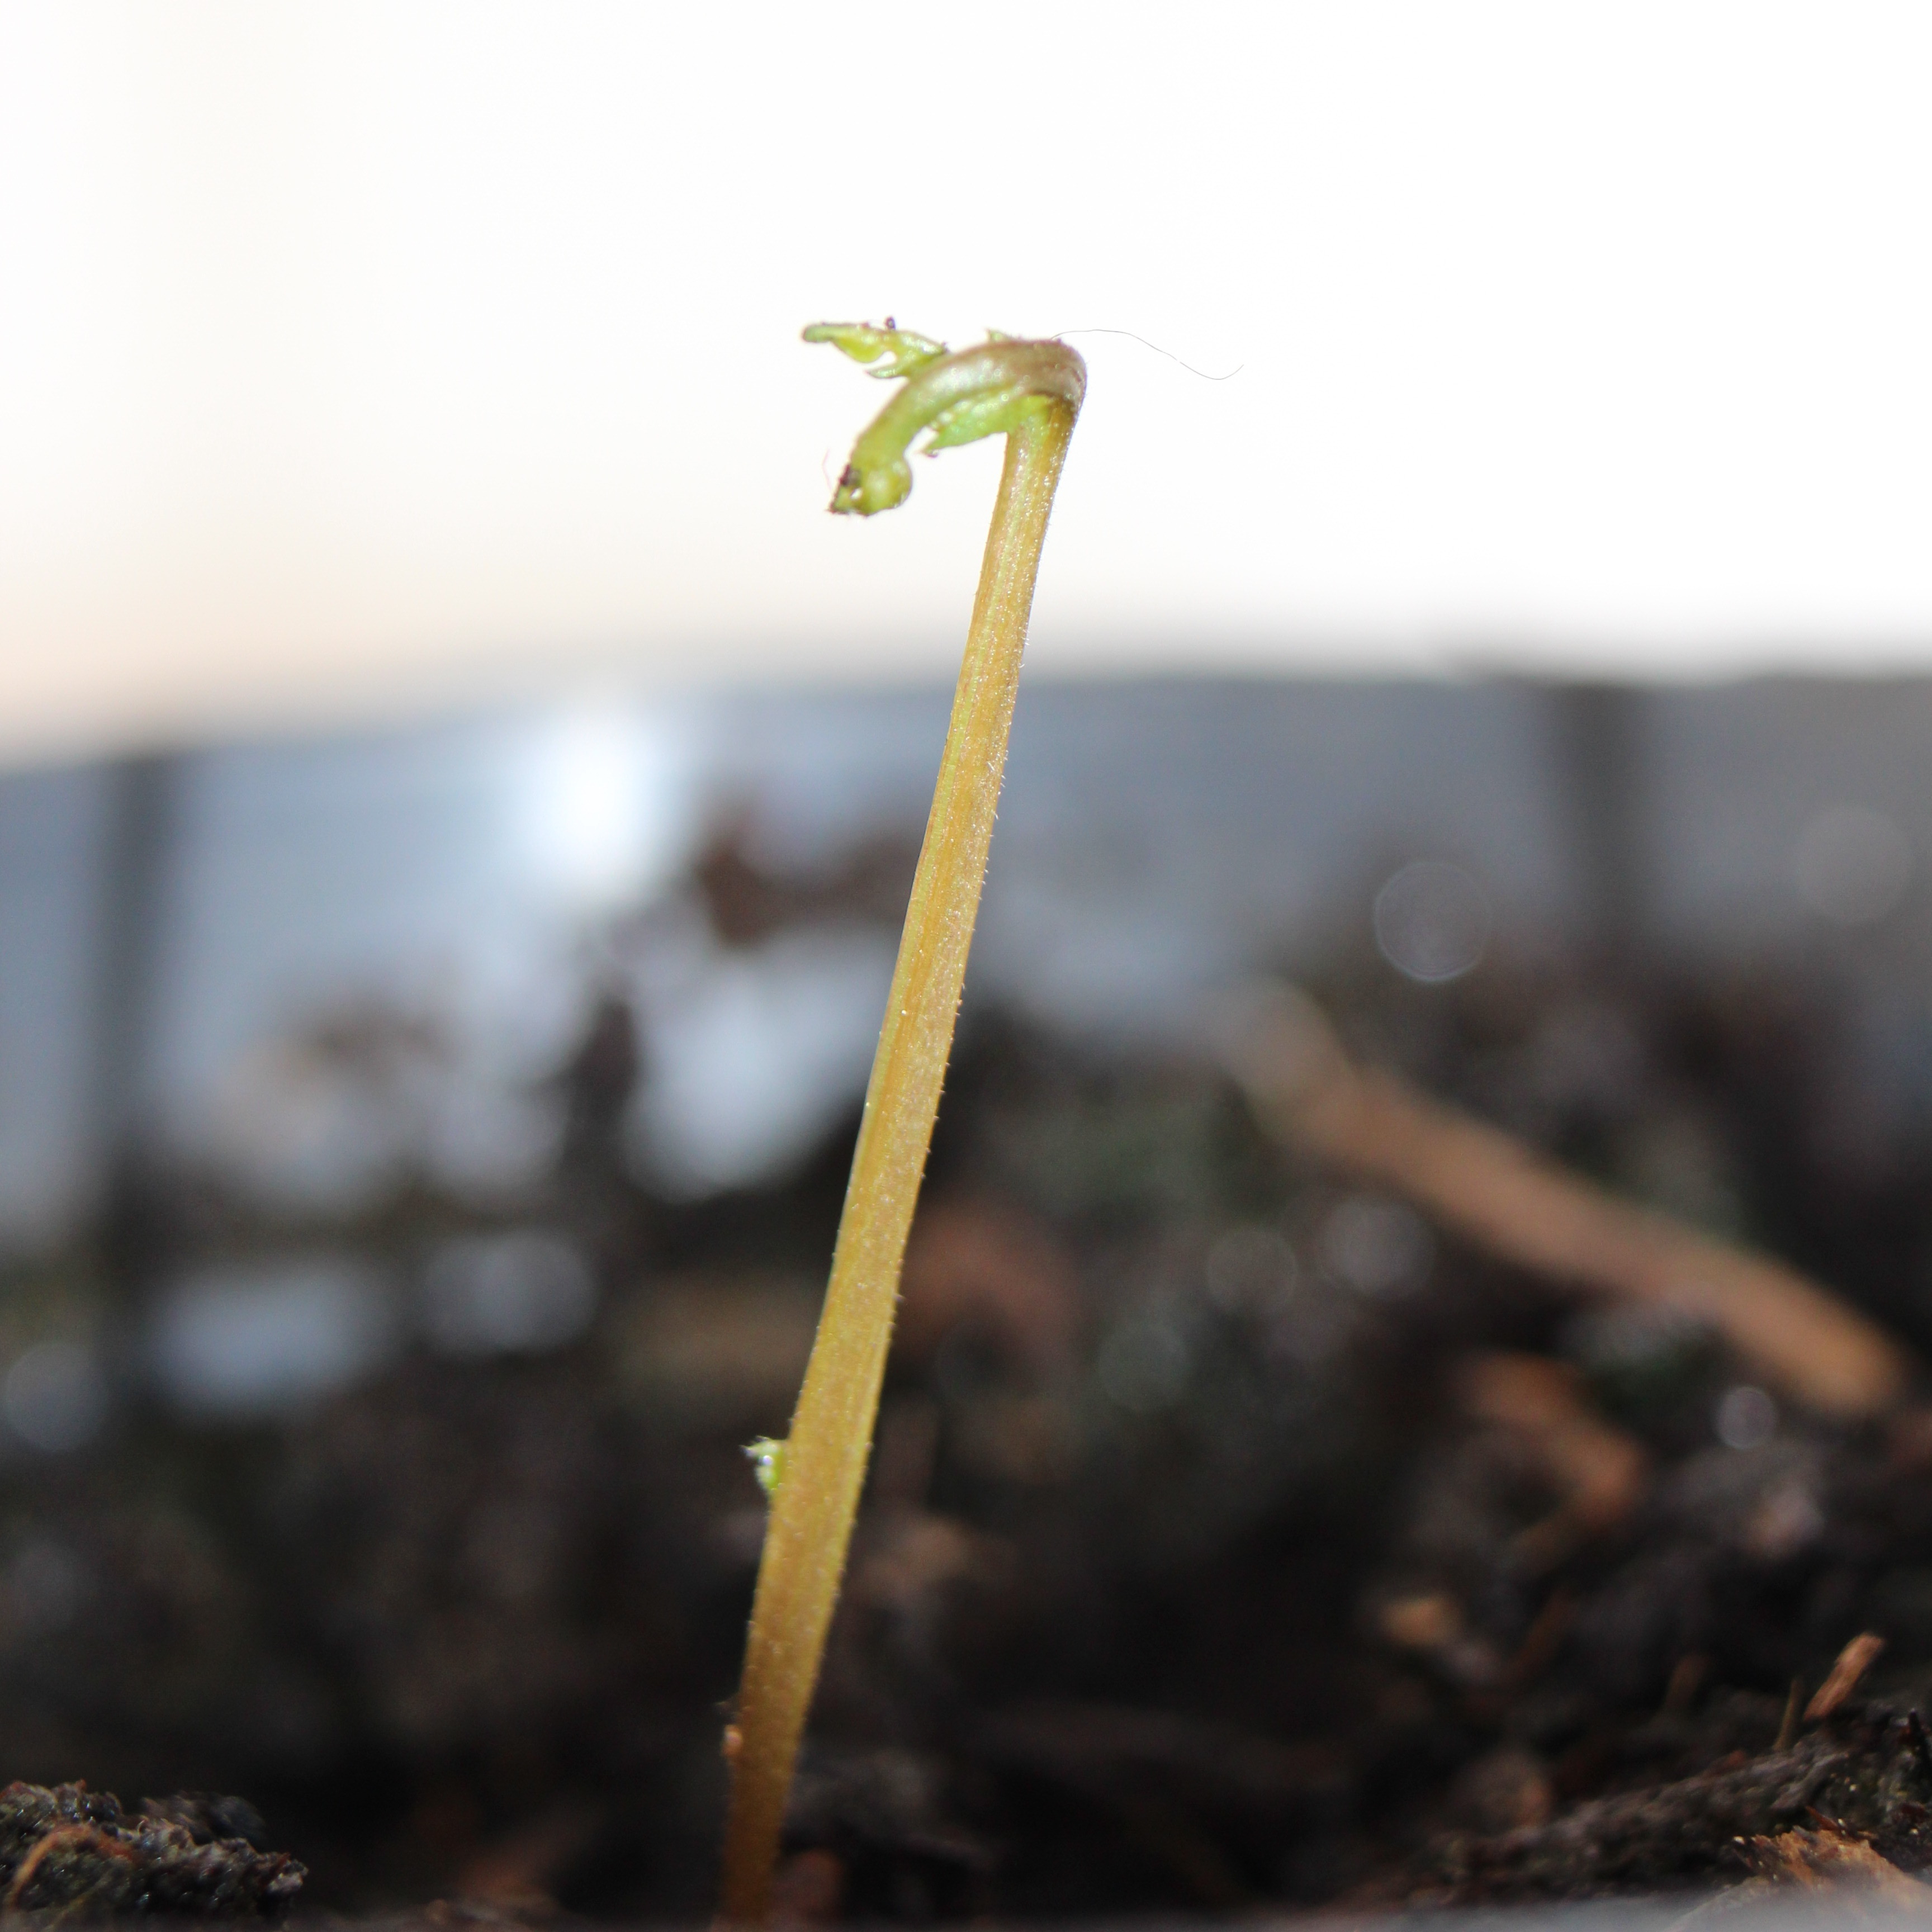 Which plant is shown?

Vicia sativa
